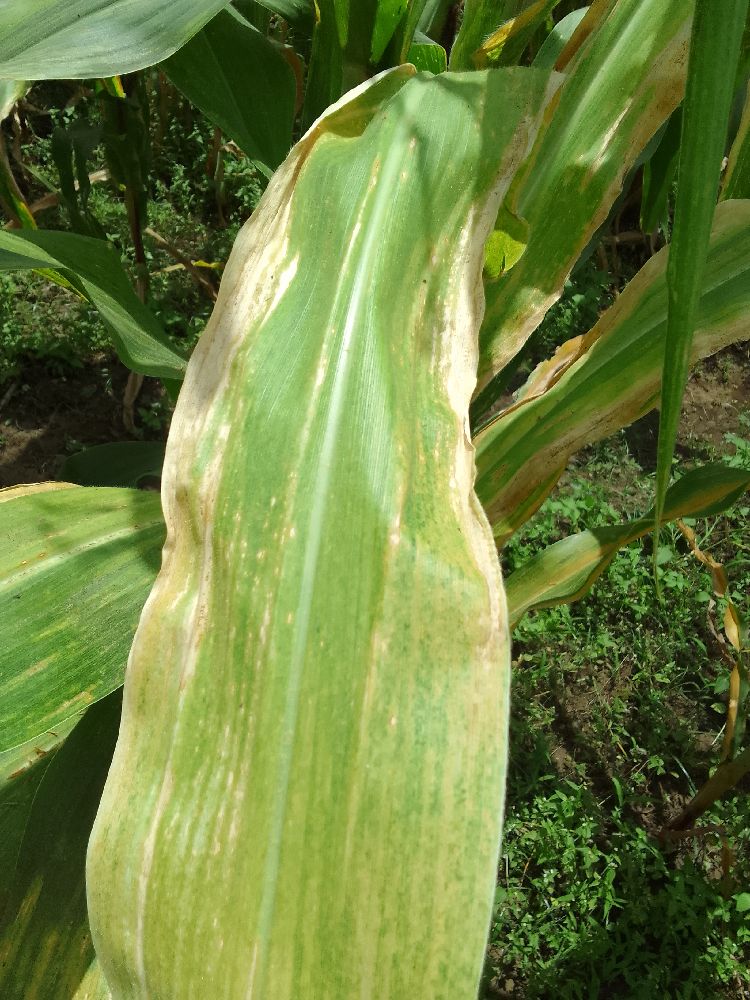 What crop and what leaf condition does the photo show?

maize, maize lethal necrosis
